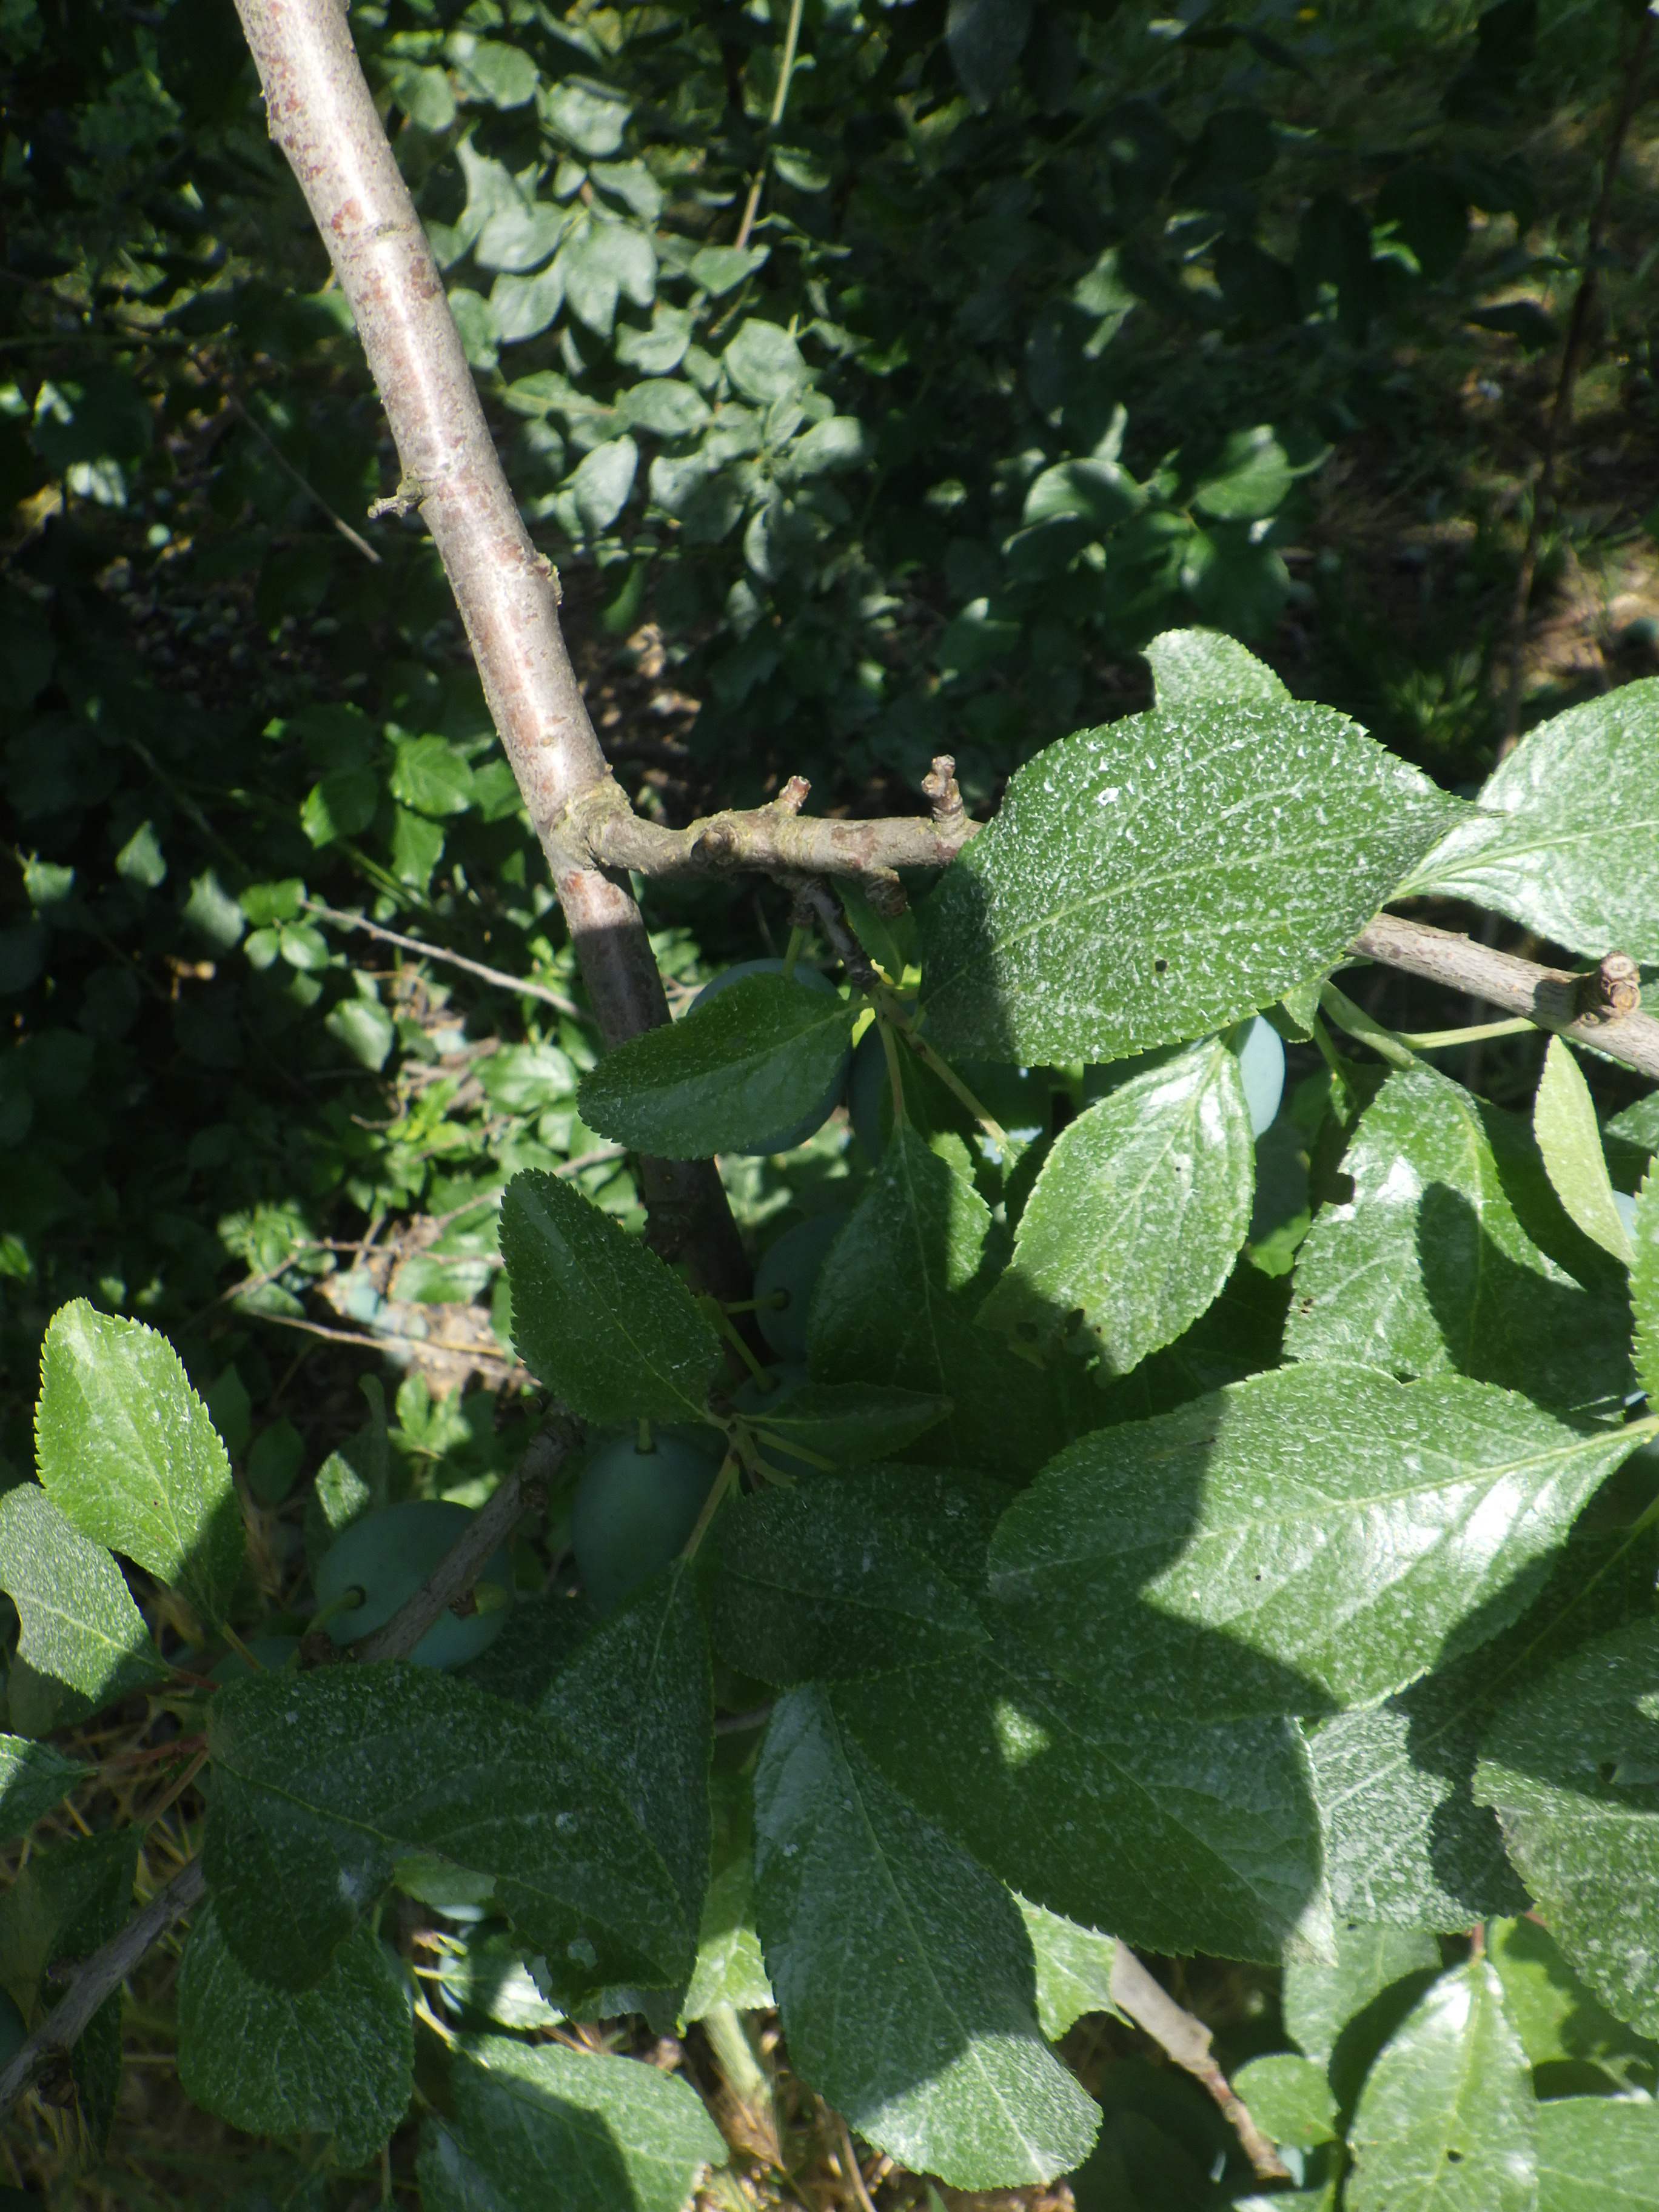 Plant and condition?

plum, shot hole disease
